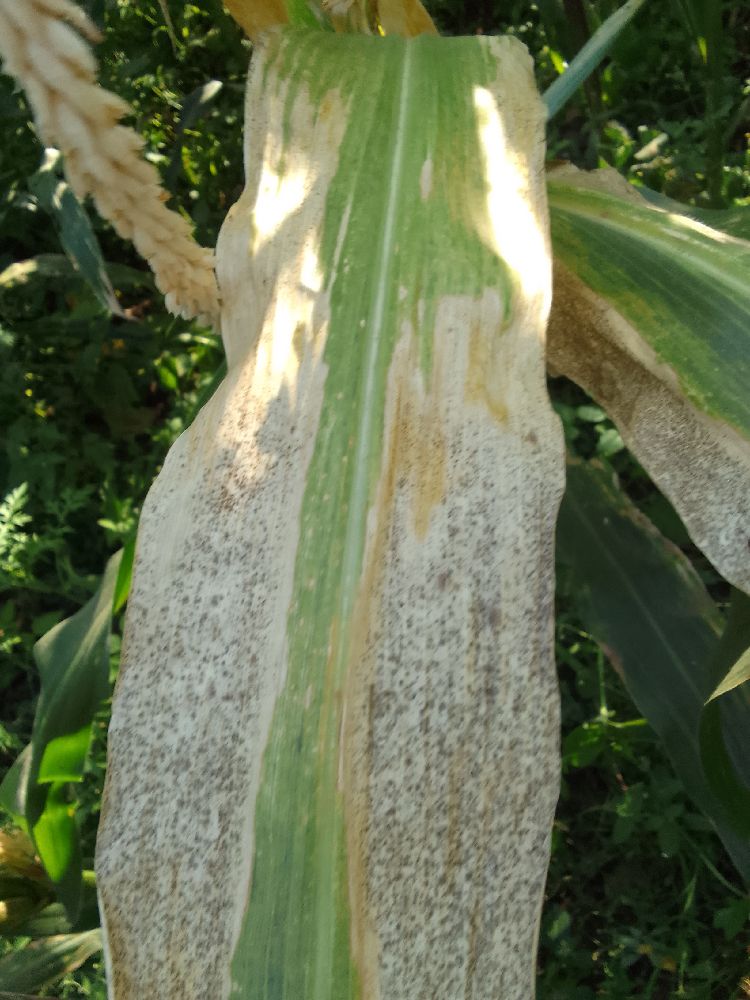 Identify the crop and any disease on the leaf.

maize, maize lethal necrosis
